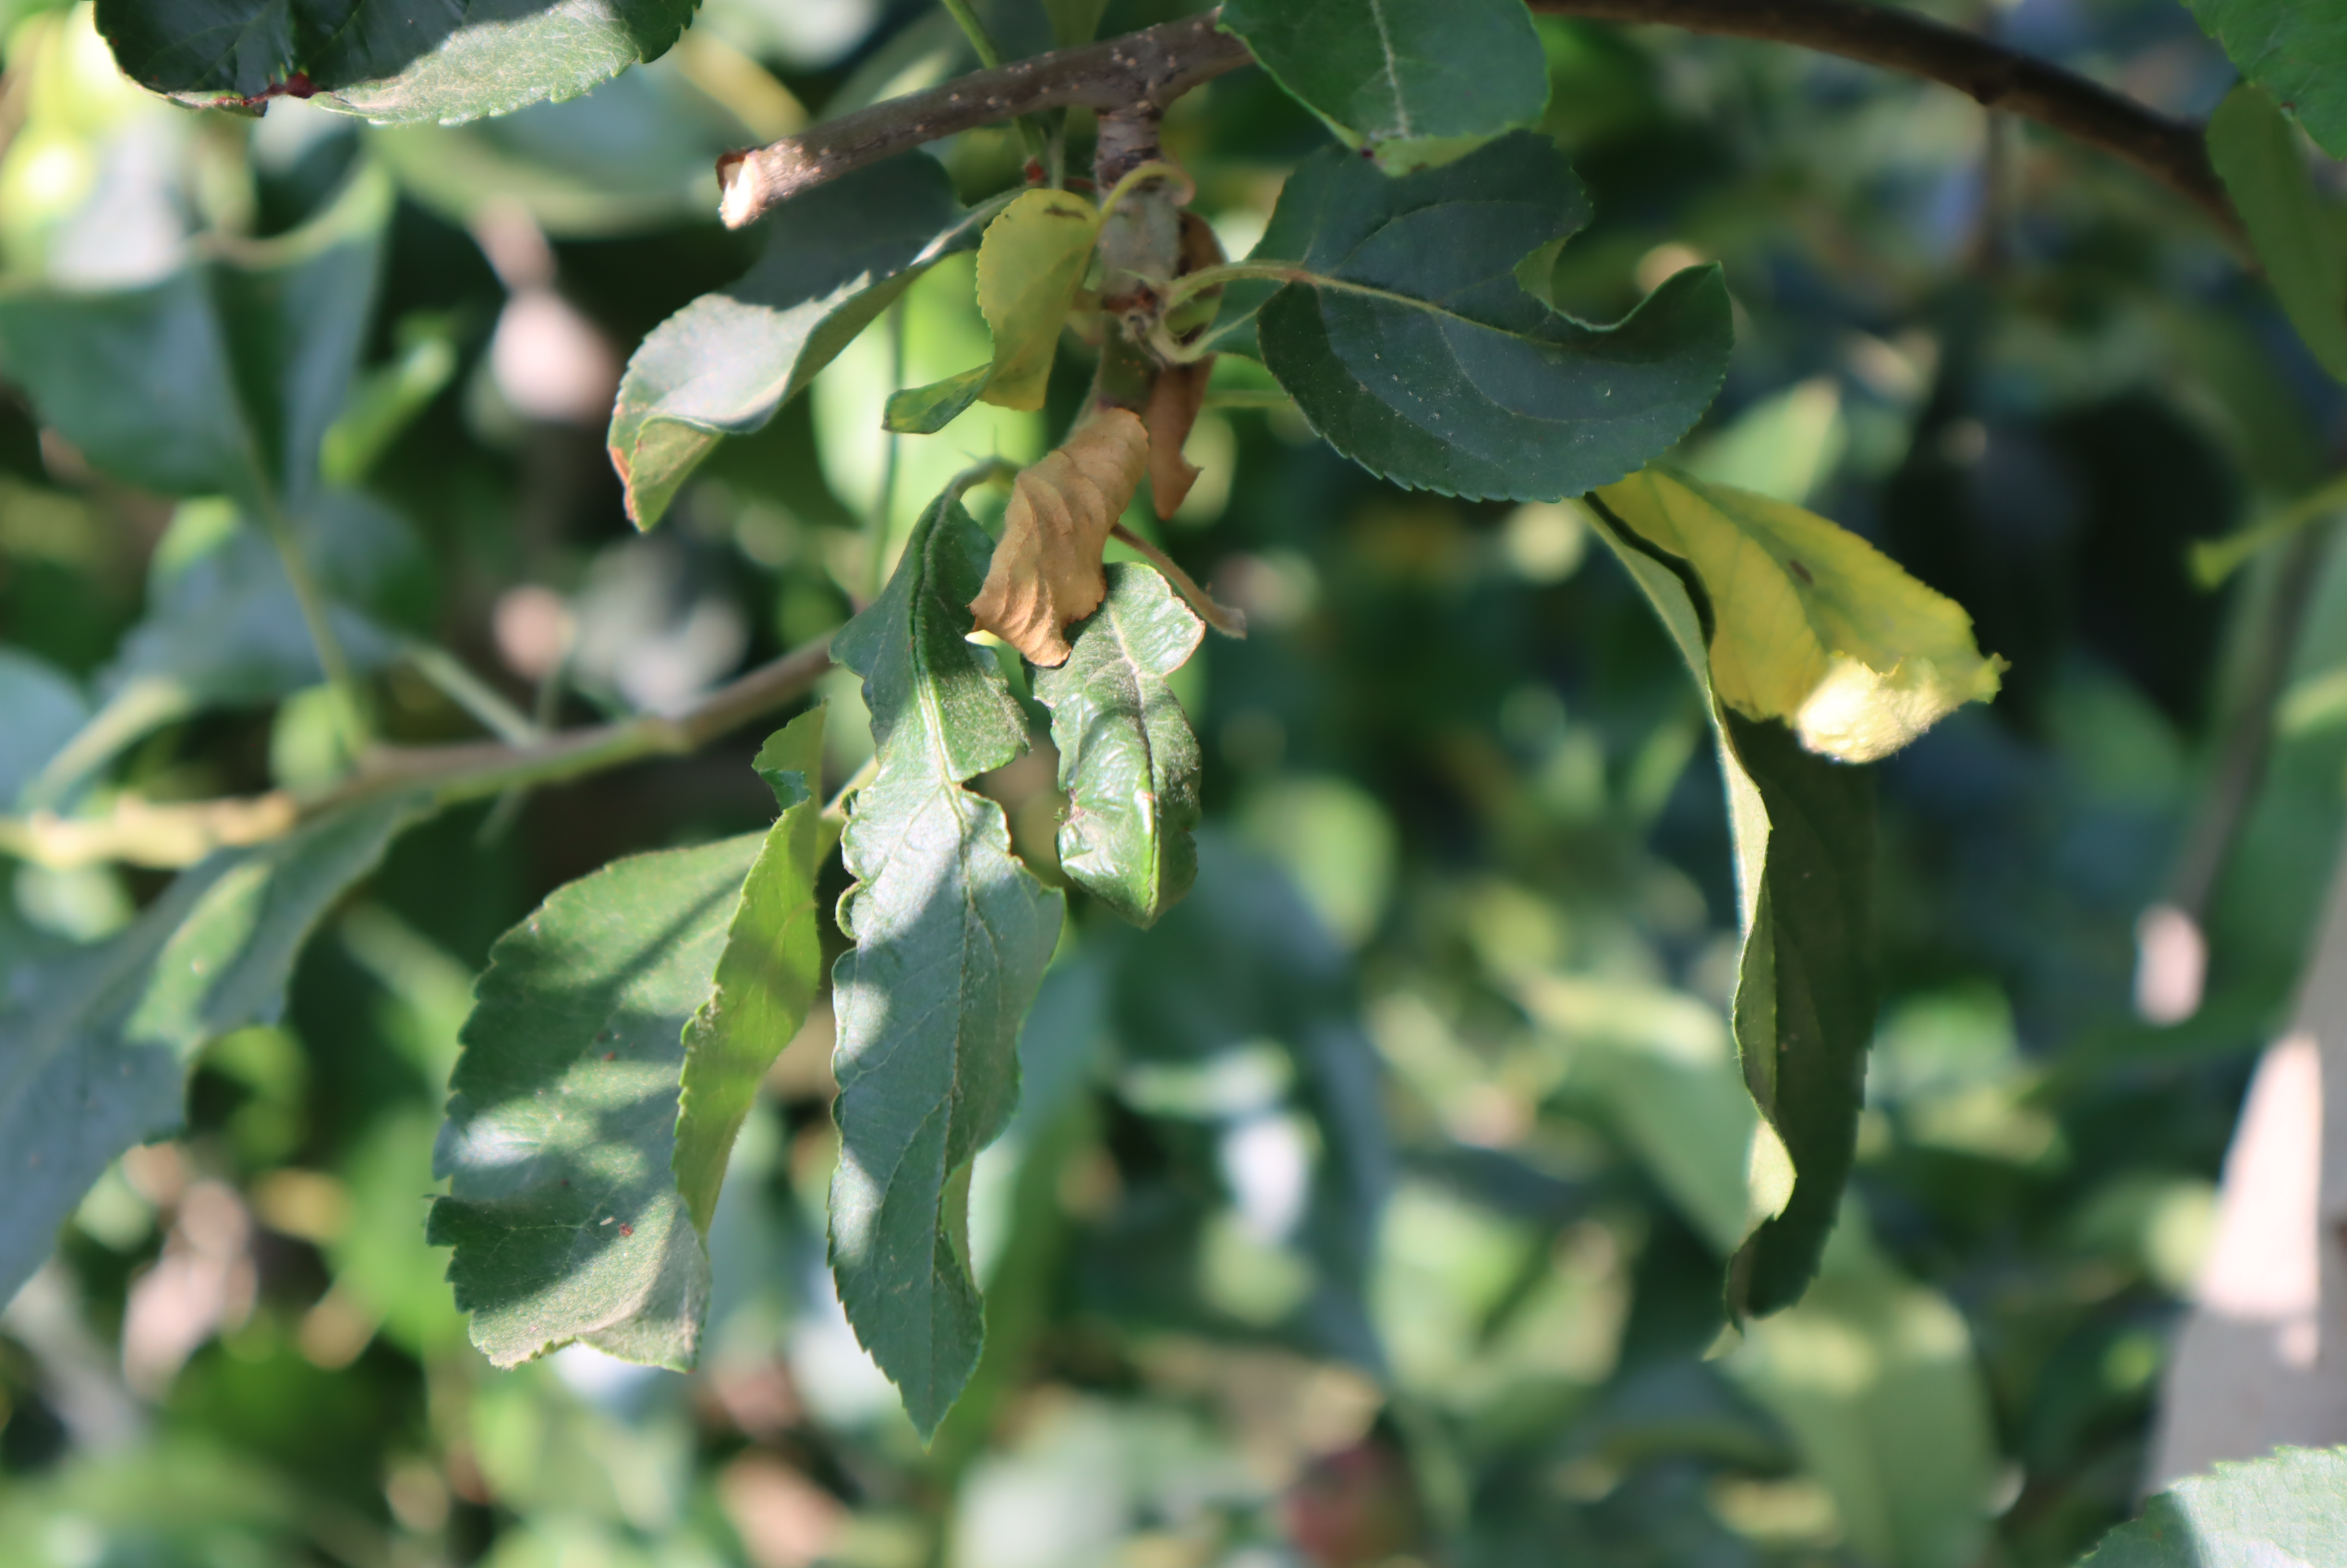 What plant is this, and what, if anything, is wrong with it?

apple, aphids, phytophagous
